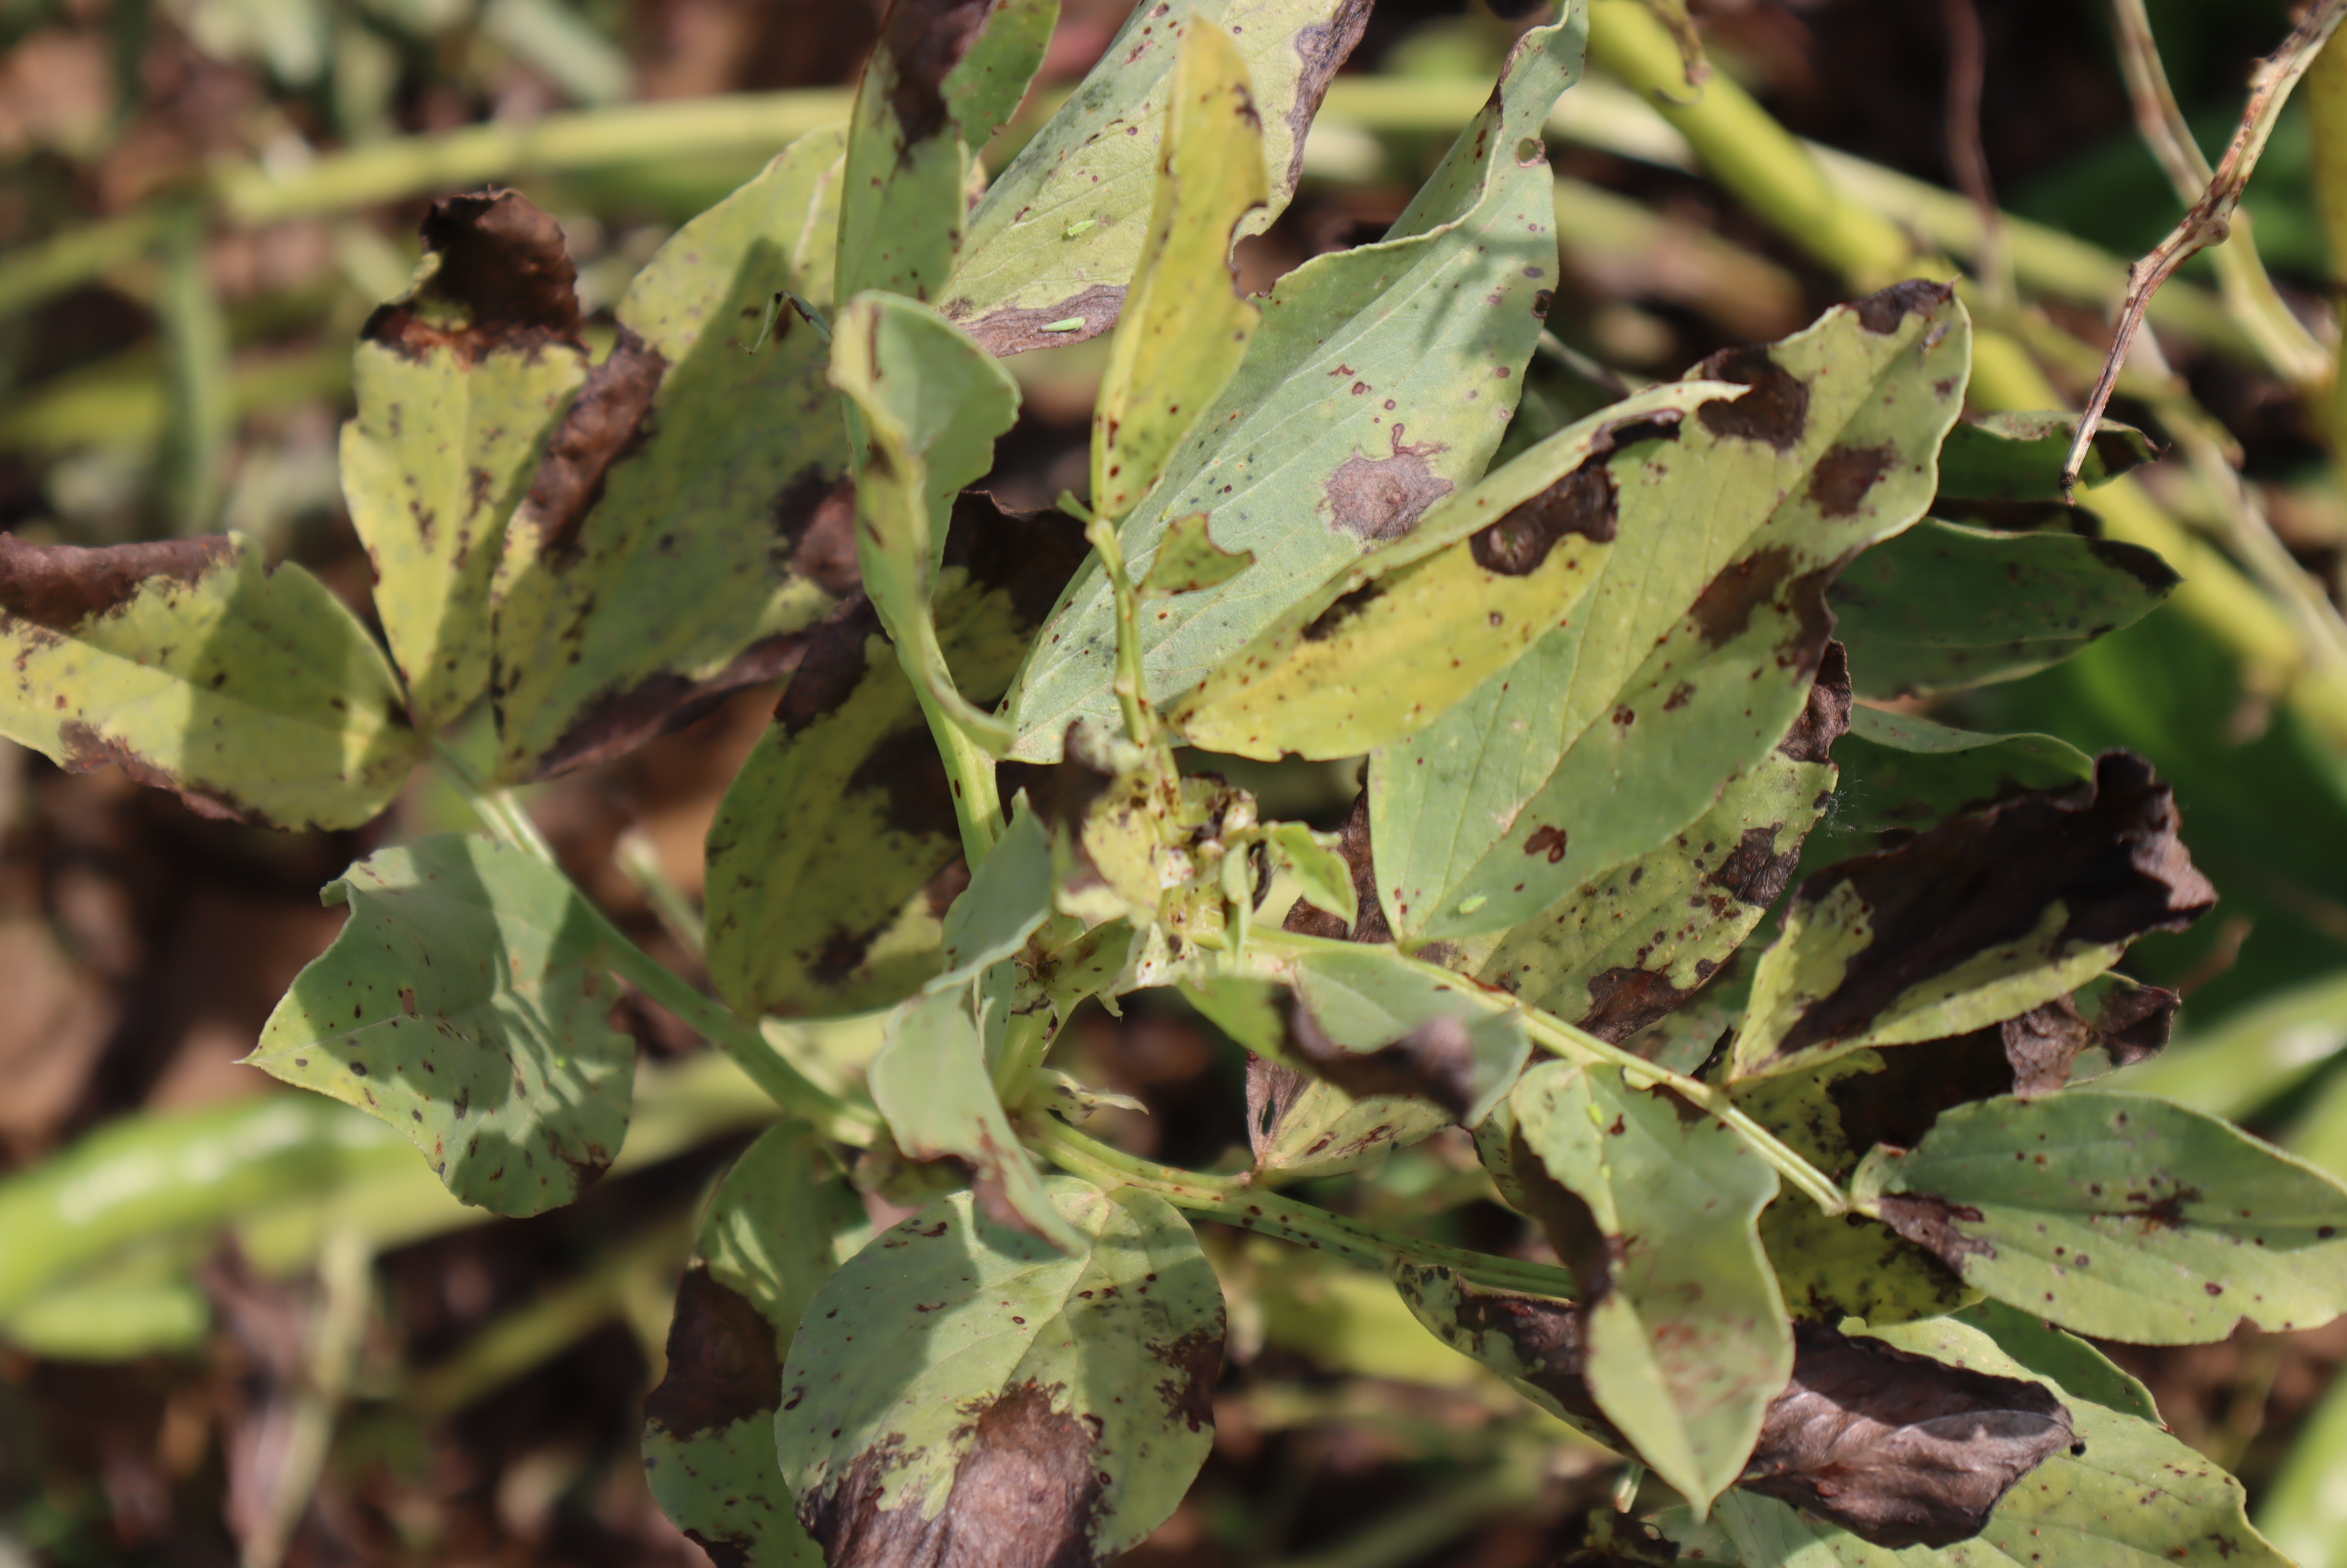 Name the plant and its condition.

faba bean, chocolate spot, rust
